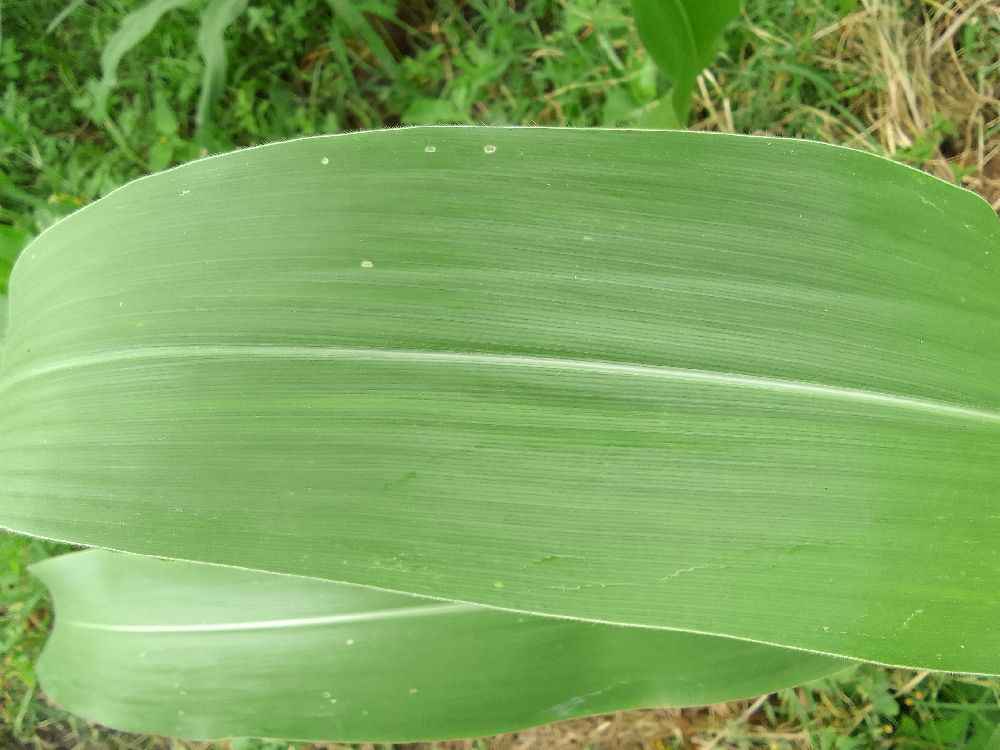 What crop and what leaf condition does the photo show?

maize, healthy
